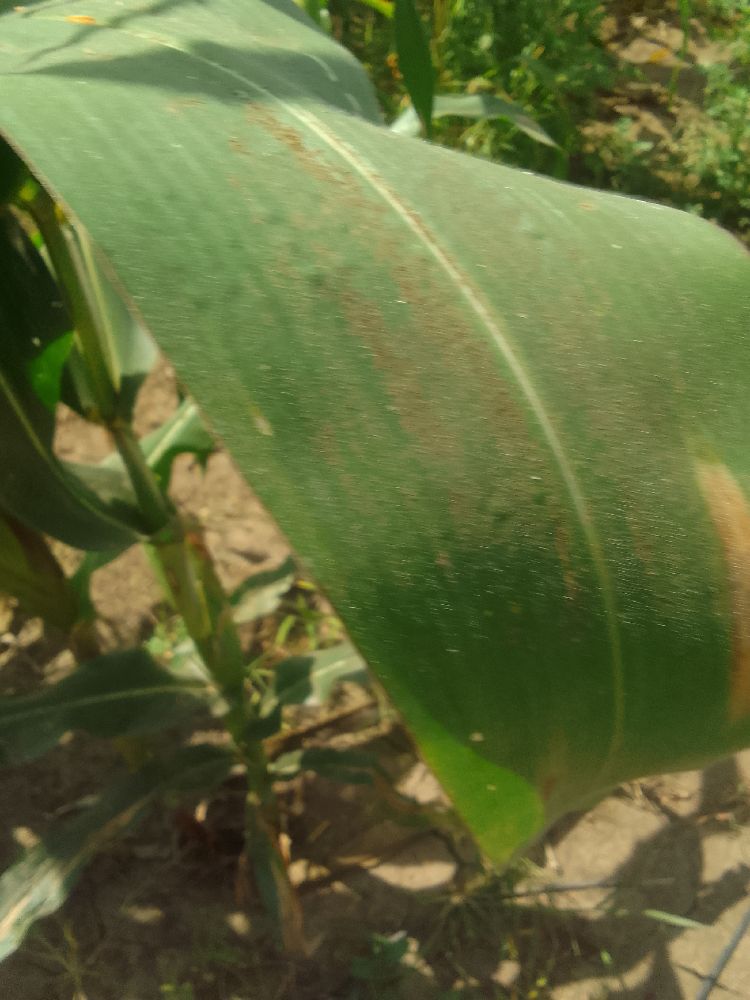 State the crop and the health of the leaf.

maize, healthy
